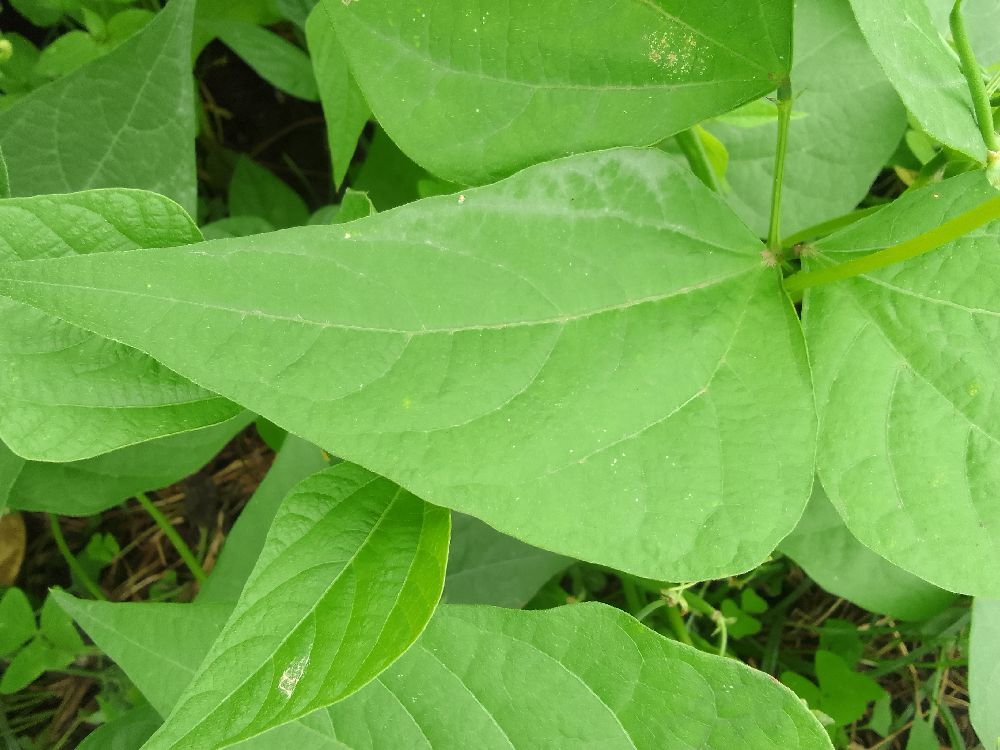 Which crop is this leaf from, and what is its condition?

common bean, healthy
